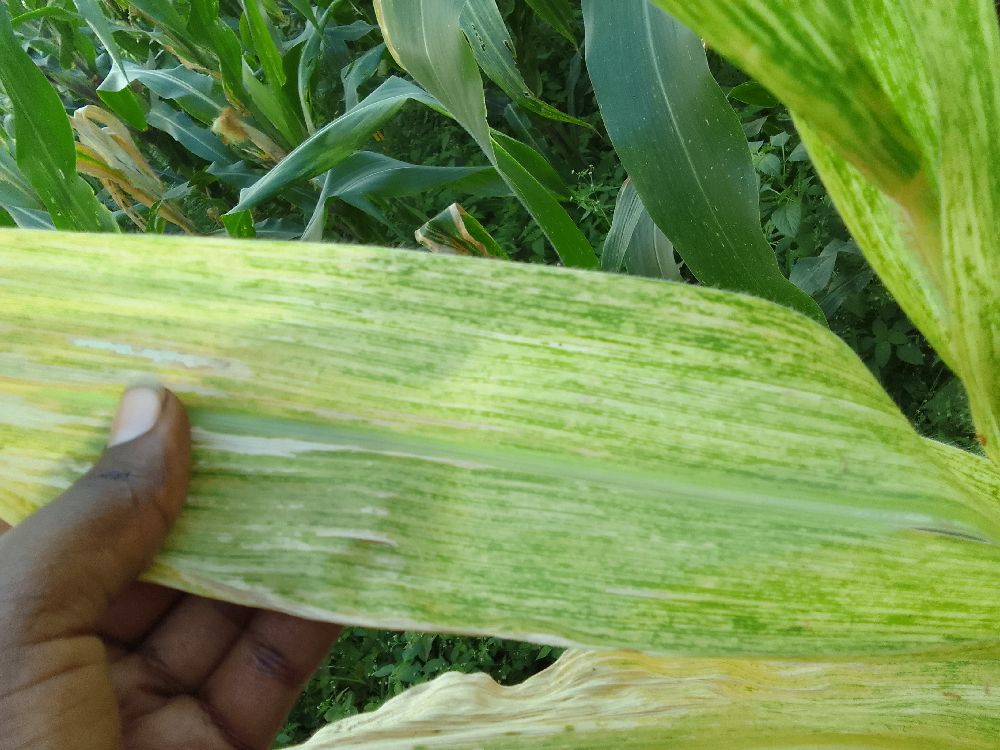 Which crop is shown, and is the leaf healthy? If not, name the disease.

maize, maize lethal necrosis
